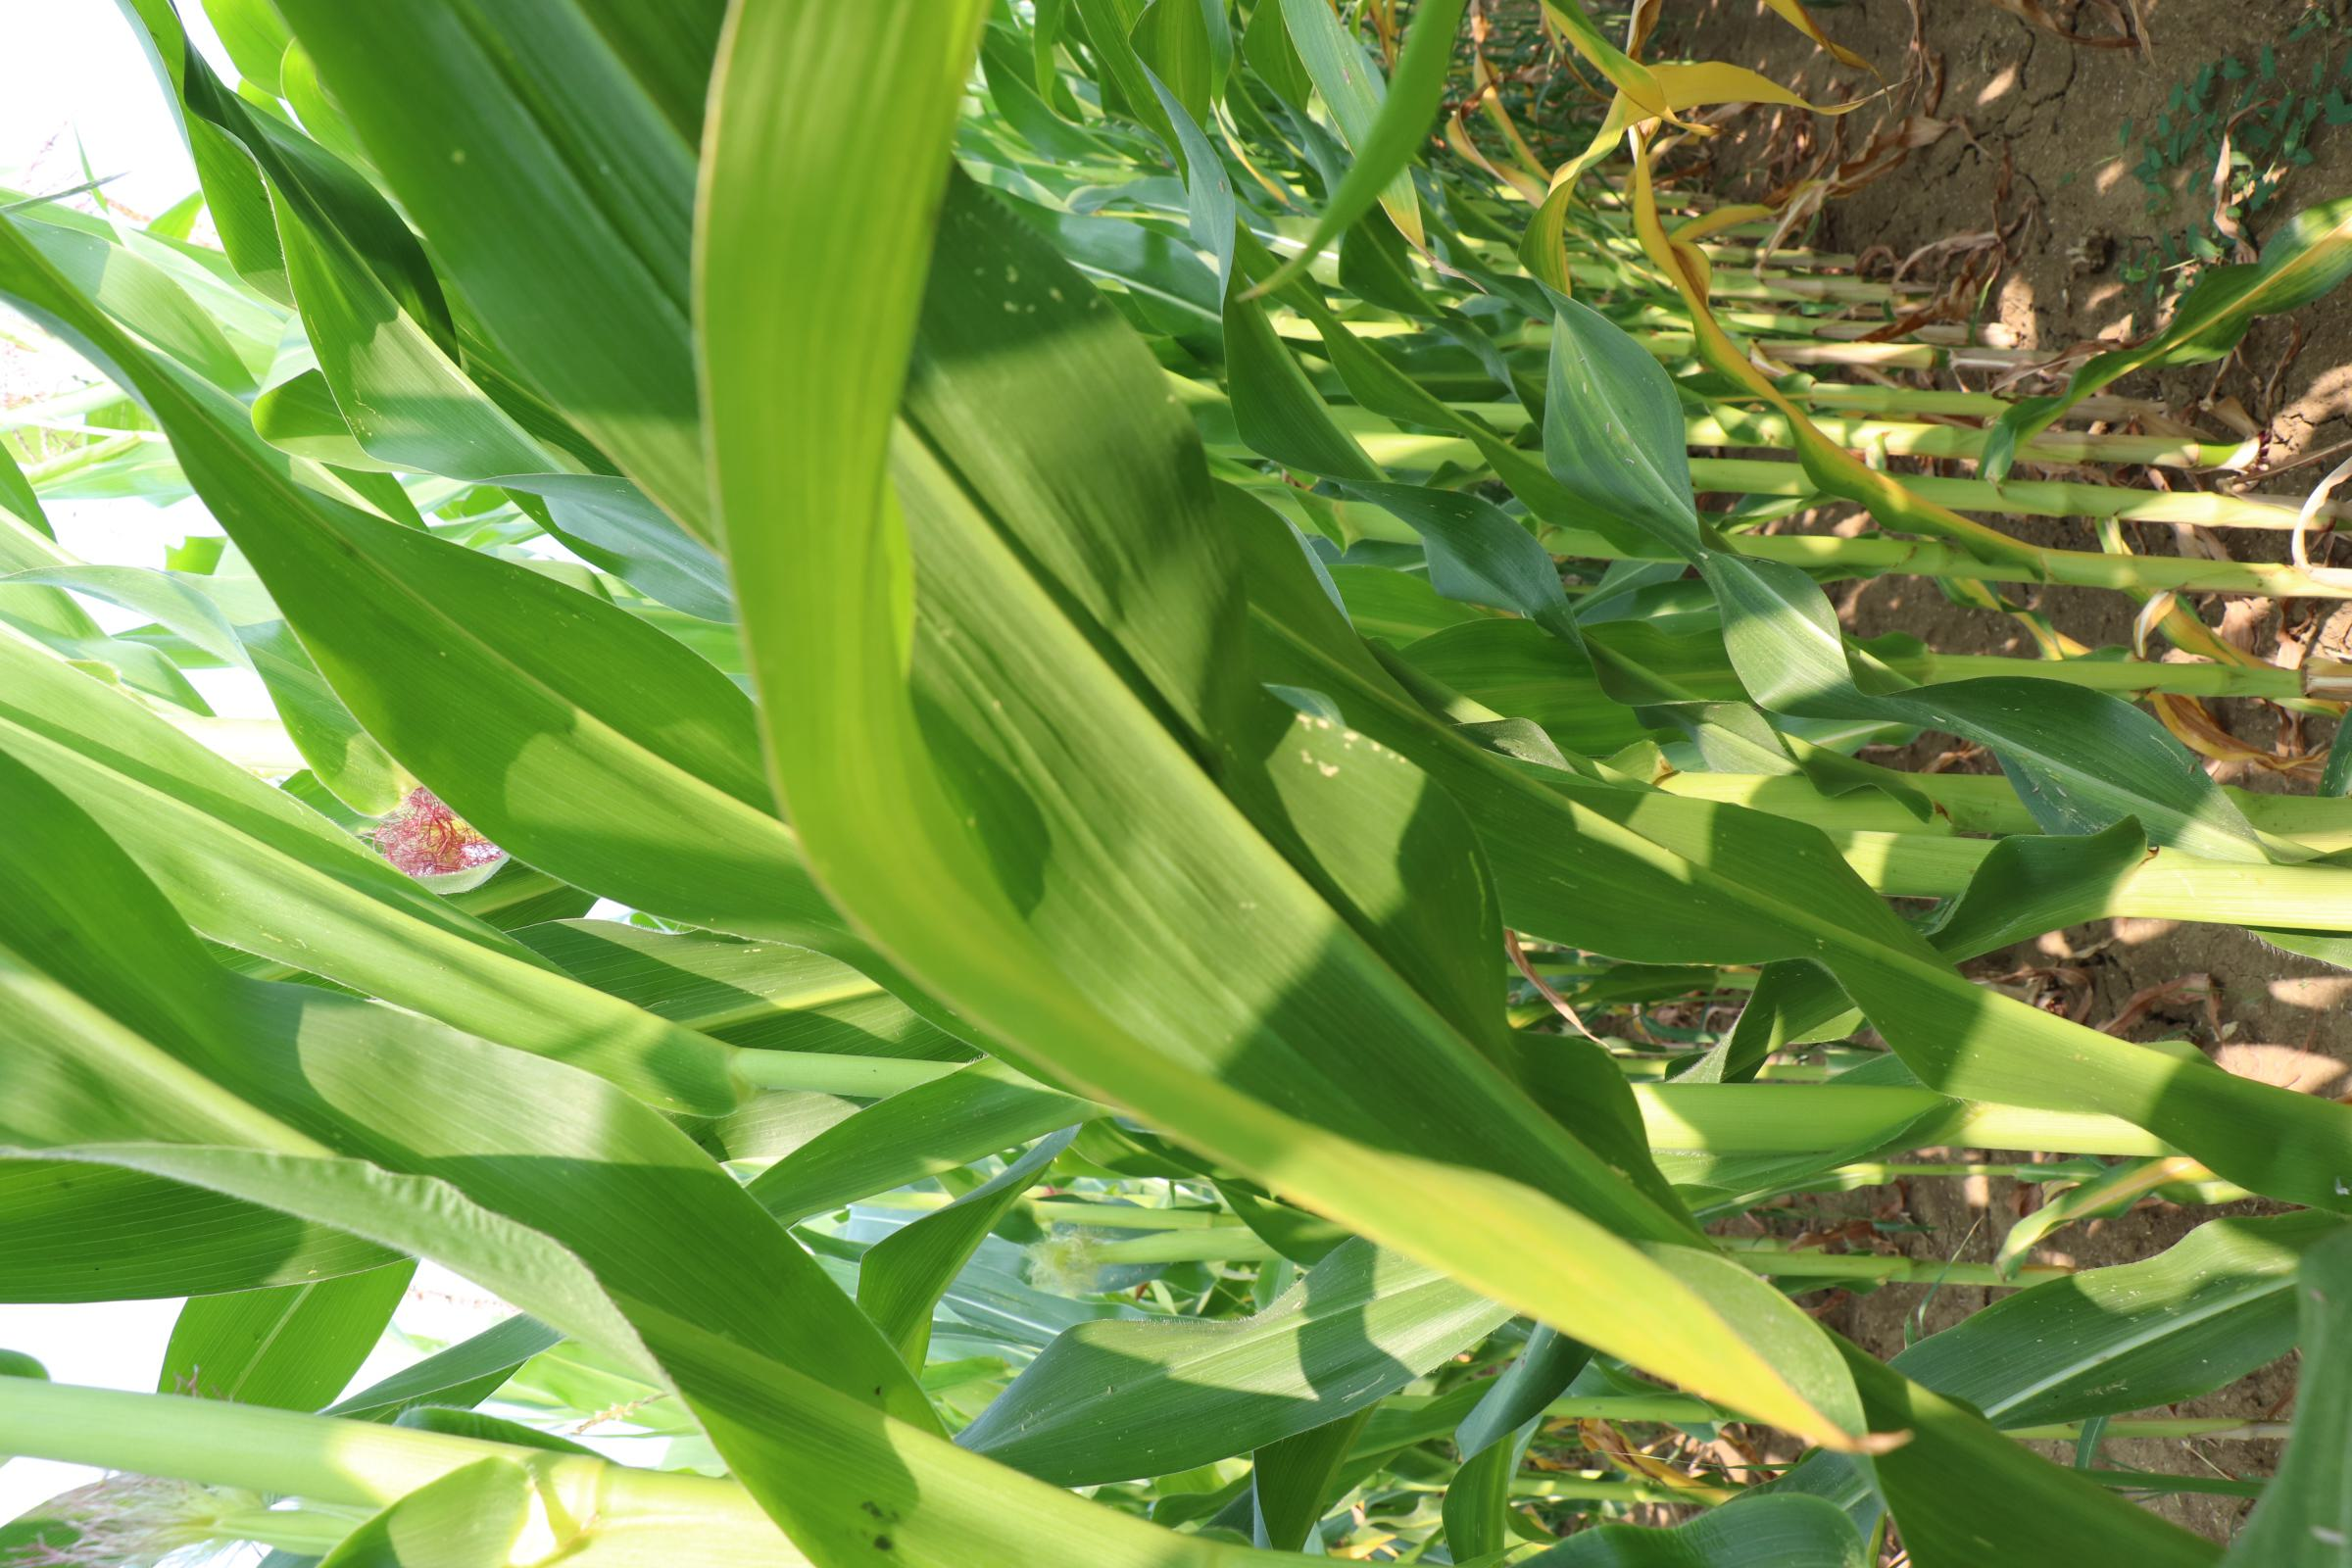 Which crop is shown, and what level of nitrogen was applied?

maize, no added nitrogen
